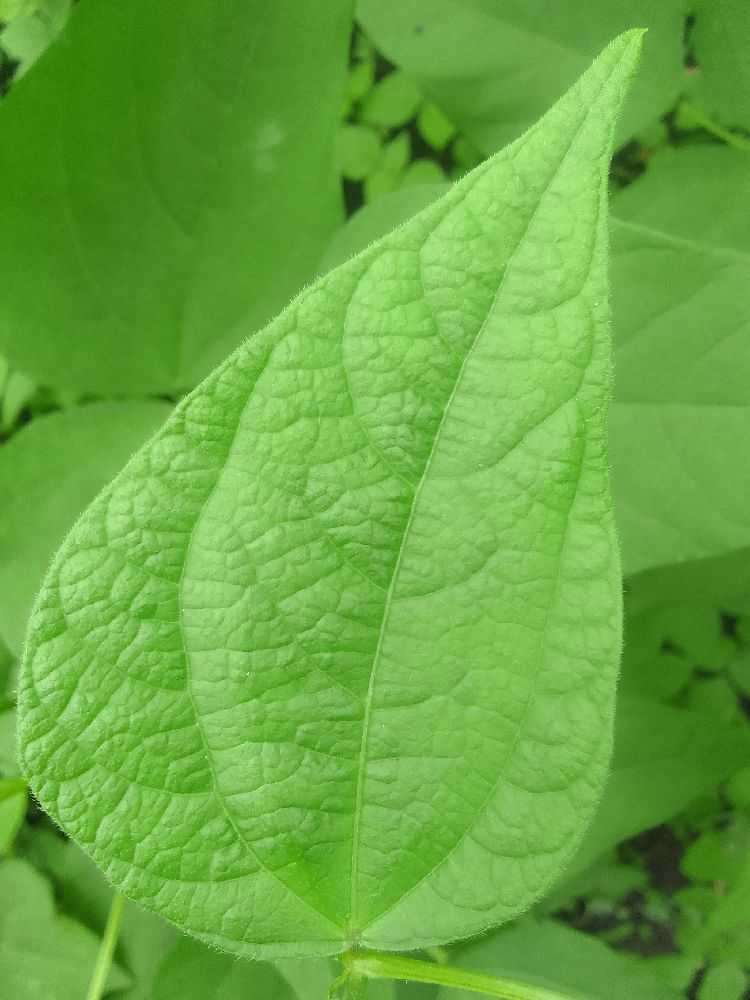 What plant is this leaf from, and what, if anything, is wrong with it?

common bean, healthy
